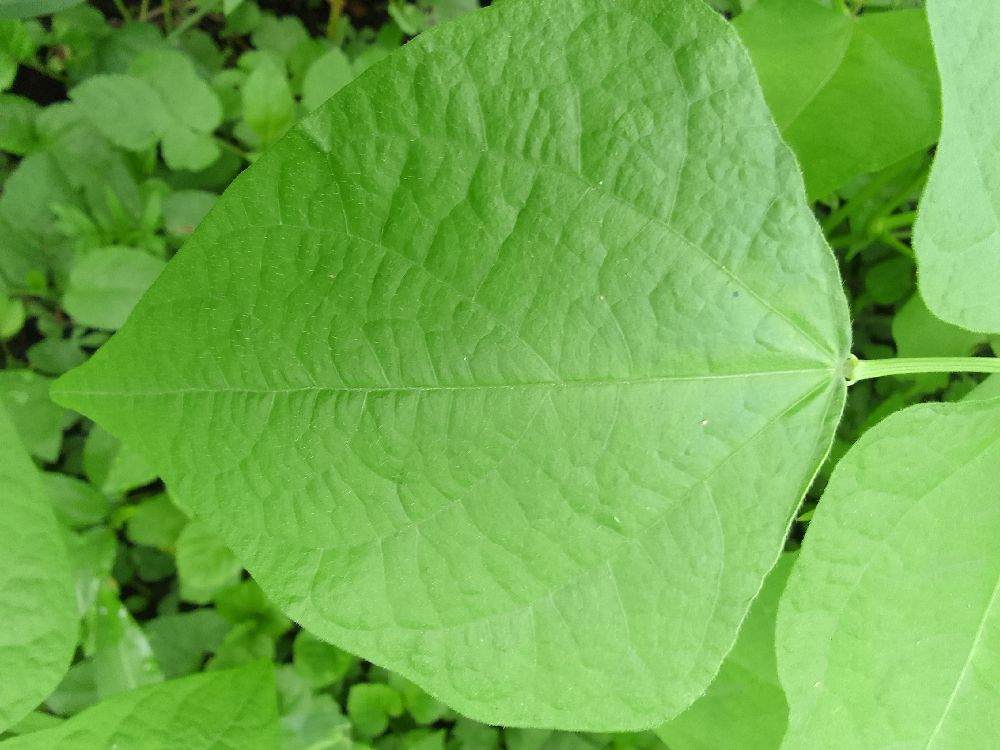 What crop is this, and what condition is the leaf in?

common bean, healthy
